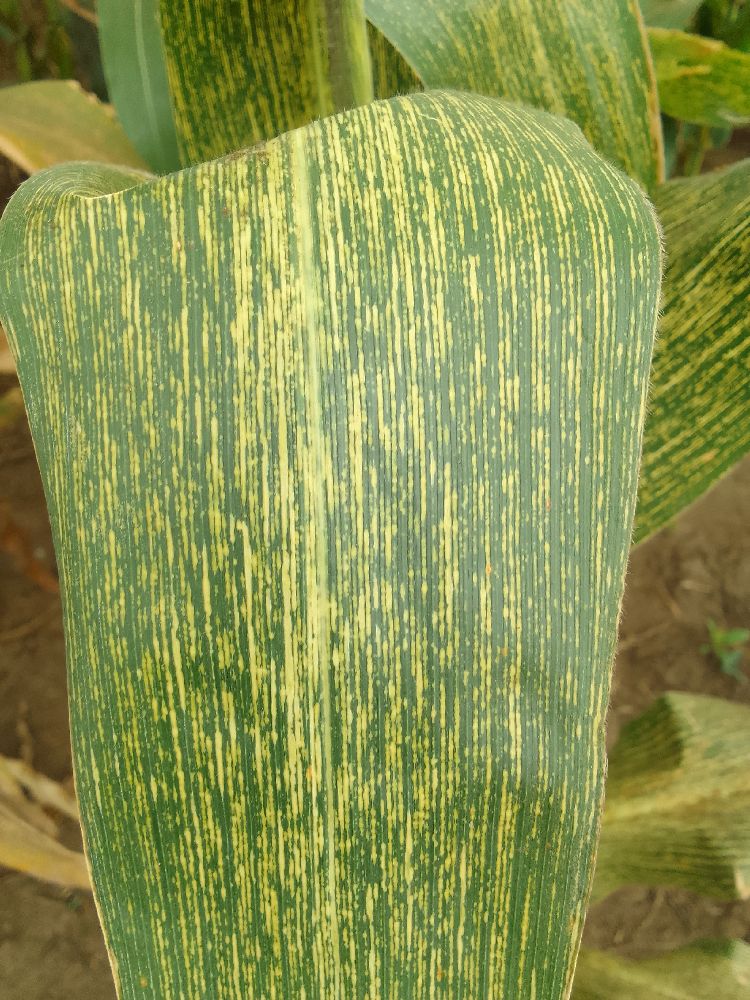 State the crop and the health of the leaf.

maize, maize streak virus
